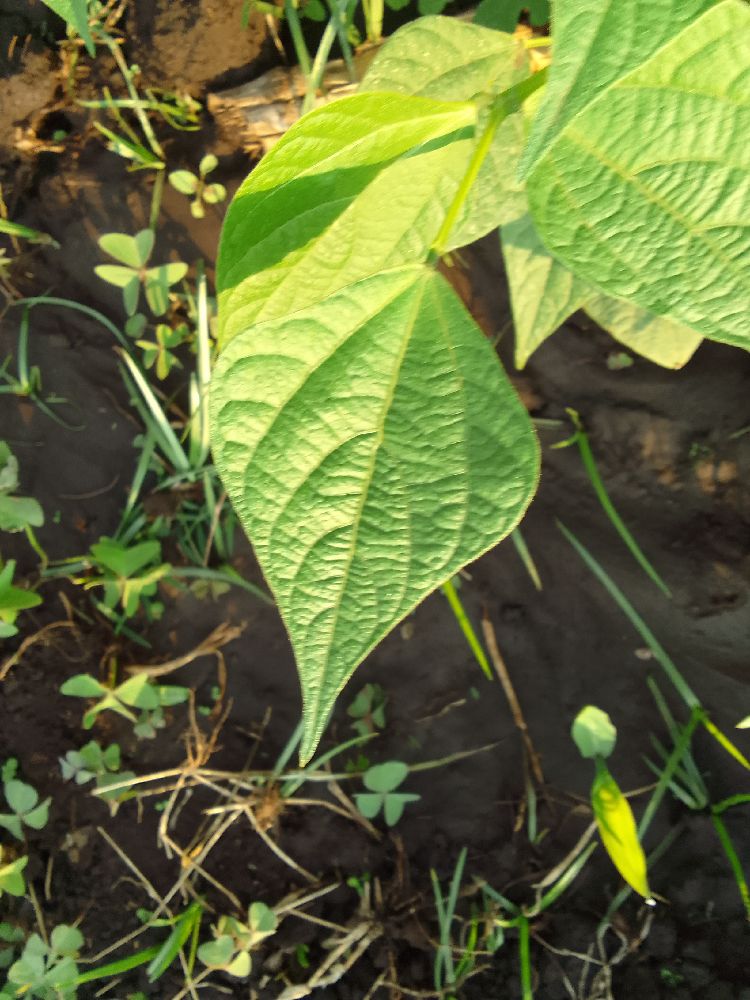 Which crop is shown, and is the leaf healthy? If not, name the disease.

common bean, healthy
